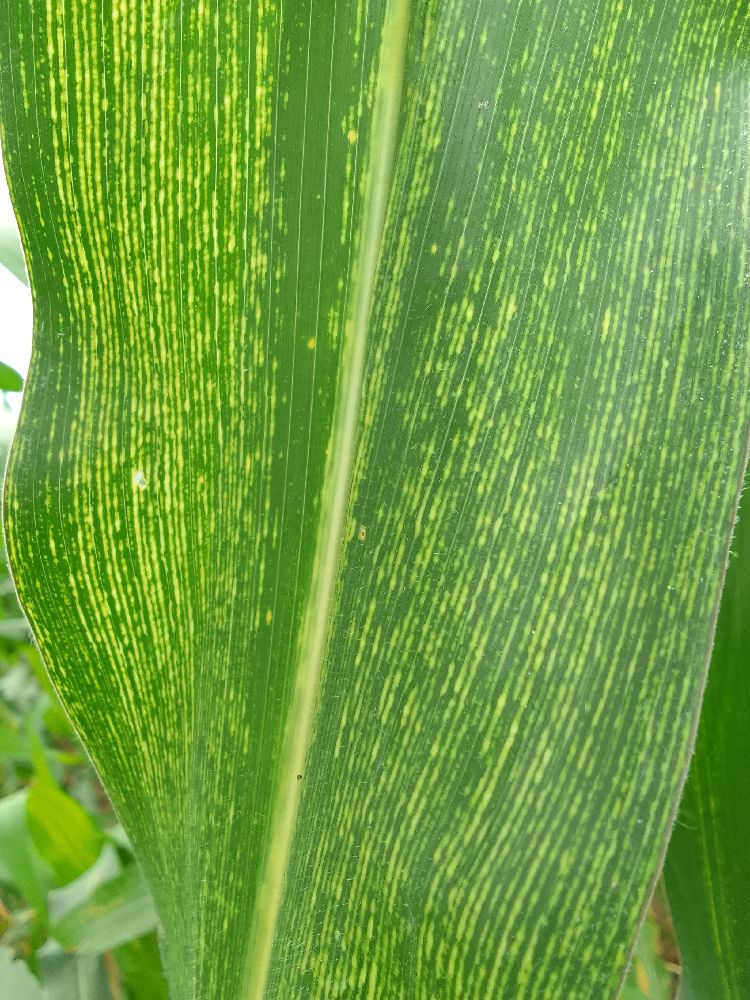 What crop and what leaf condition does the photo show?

common bean, healthy
